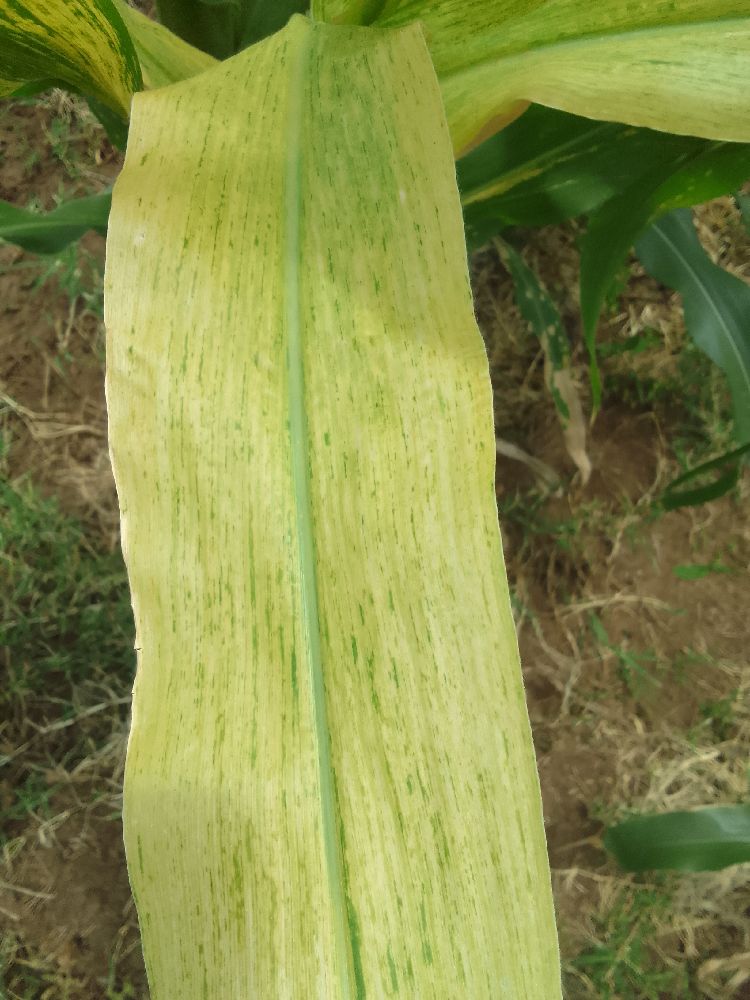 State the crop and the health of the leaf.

maize, maize lethal necrosis
